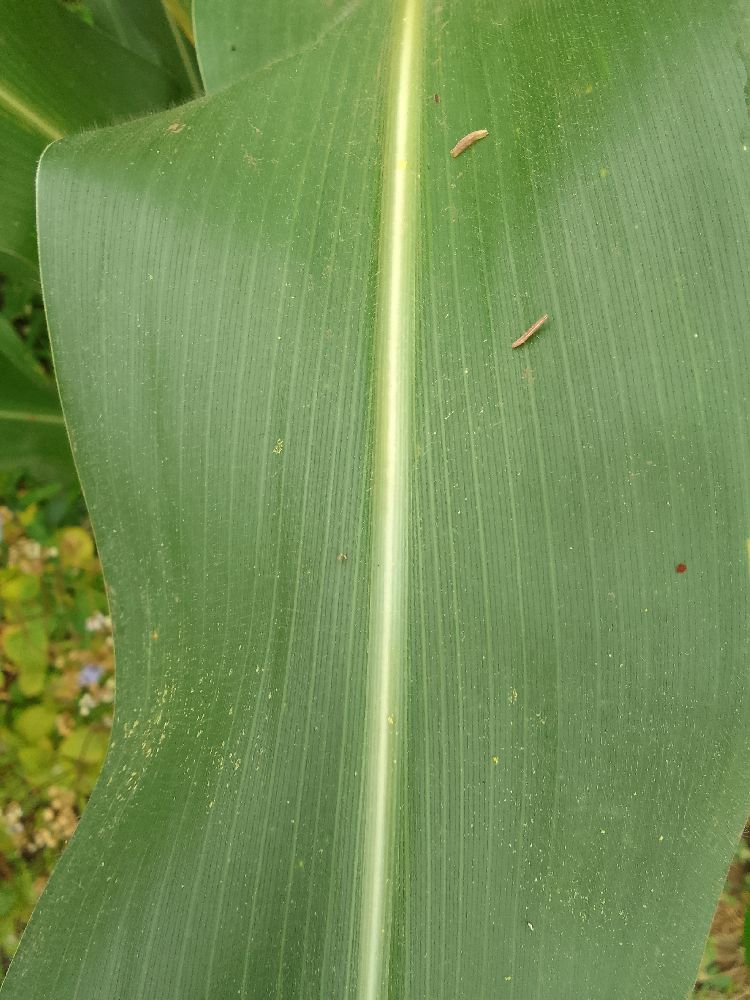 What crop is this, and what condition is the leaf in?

maize, healthy
